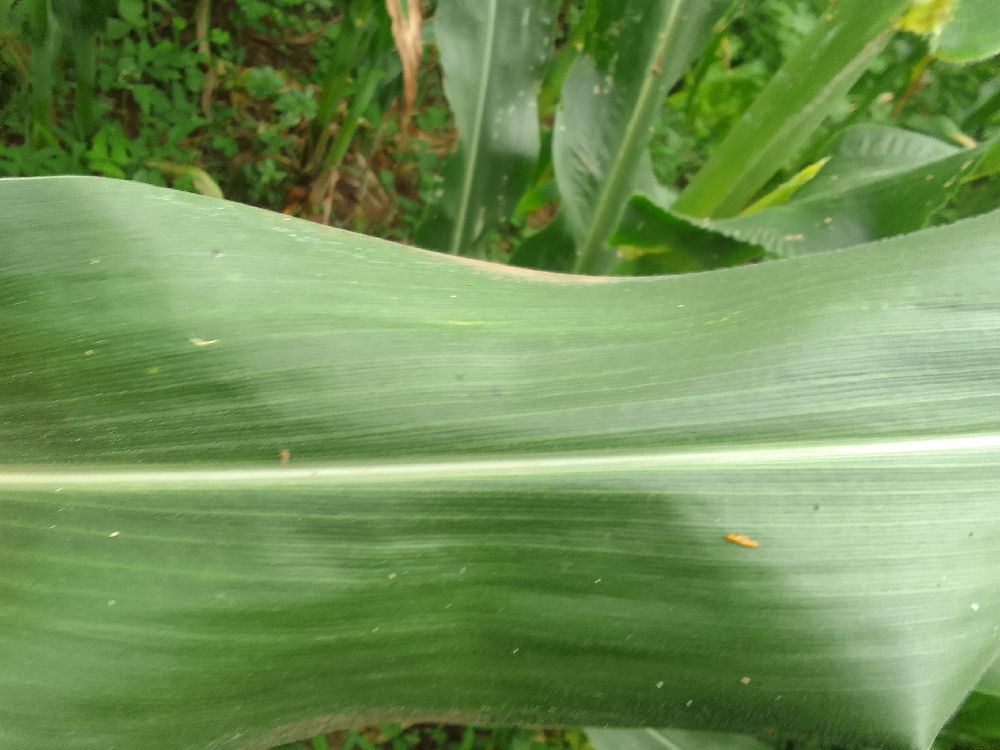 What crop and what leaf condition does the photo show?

maize, healthy
